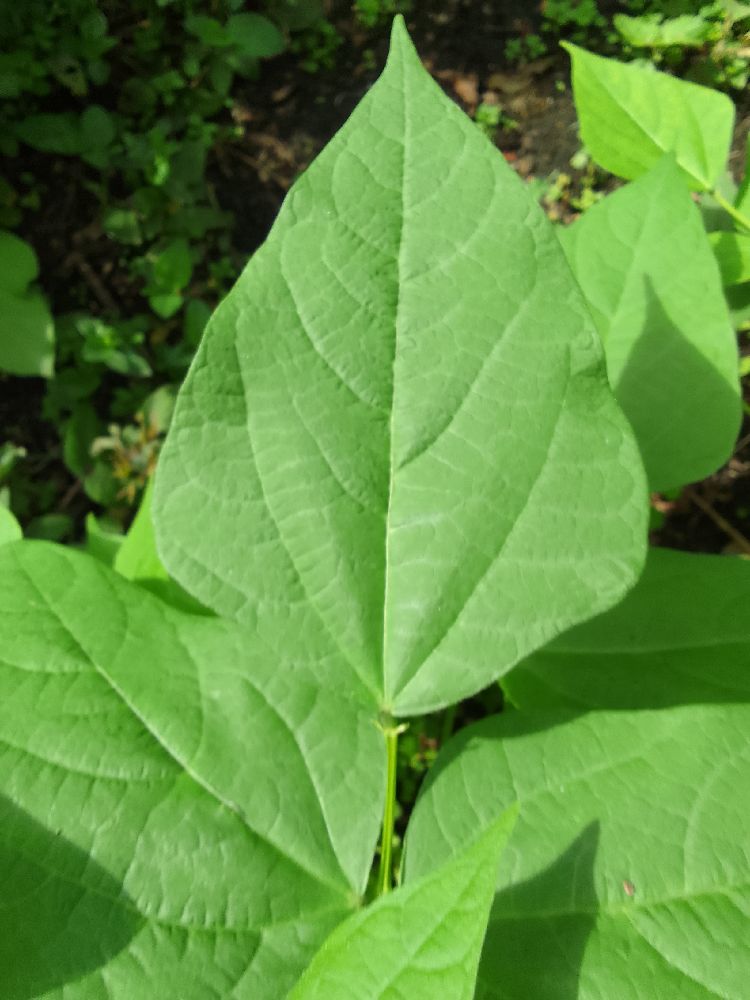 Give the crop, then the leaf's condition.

common bean, healthy
